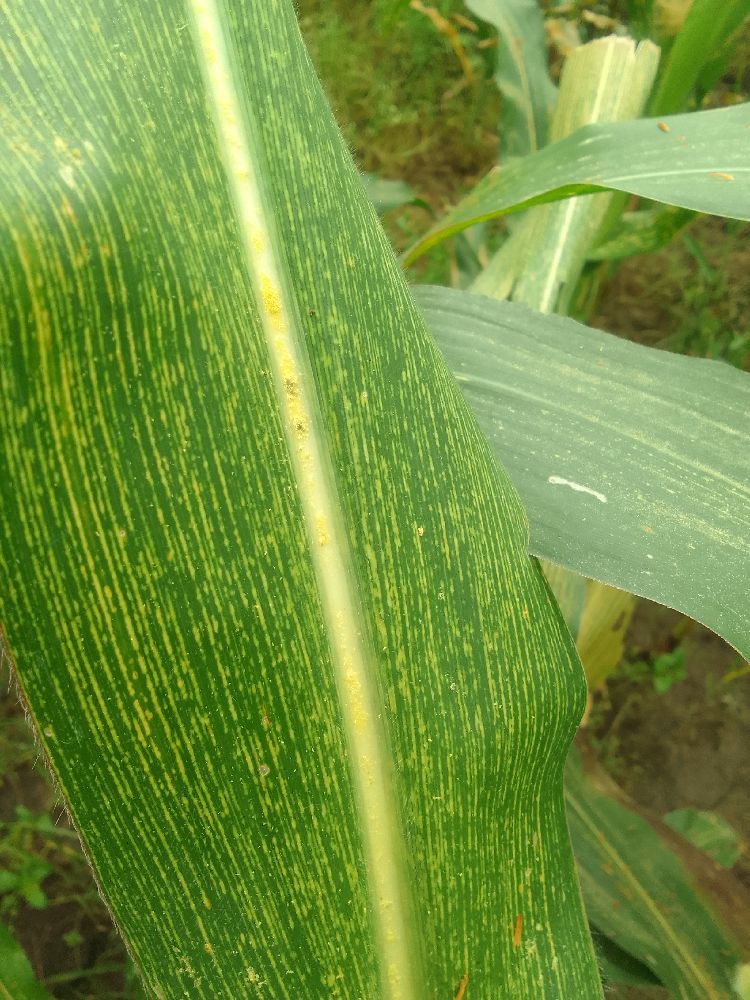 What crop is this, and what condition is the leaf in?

maize, maize streak virus
